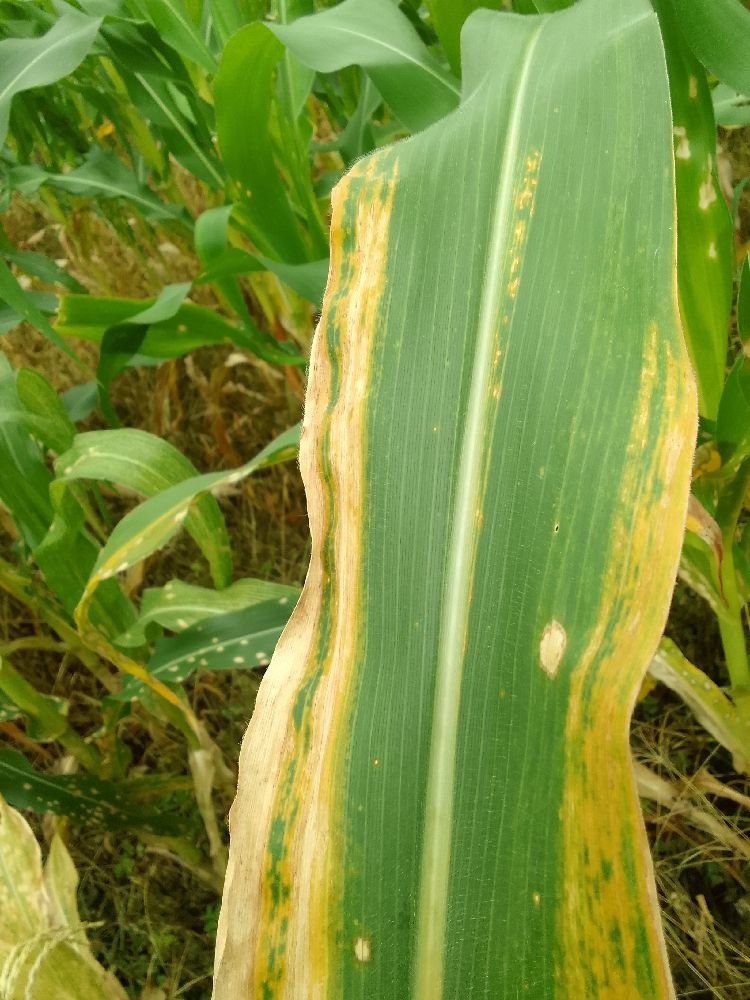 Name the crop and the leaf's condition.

maize, maize lethal necrosis
